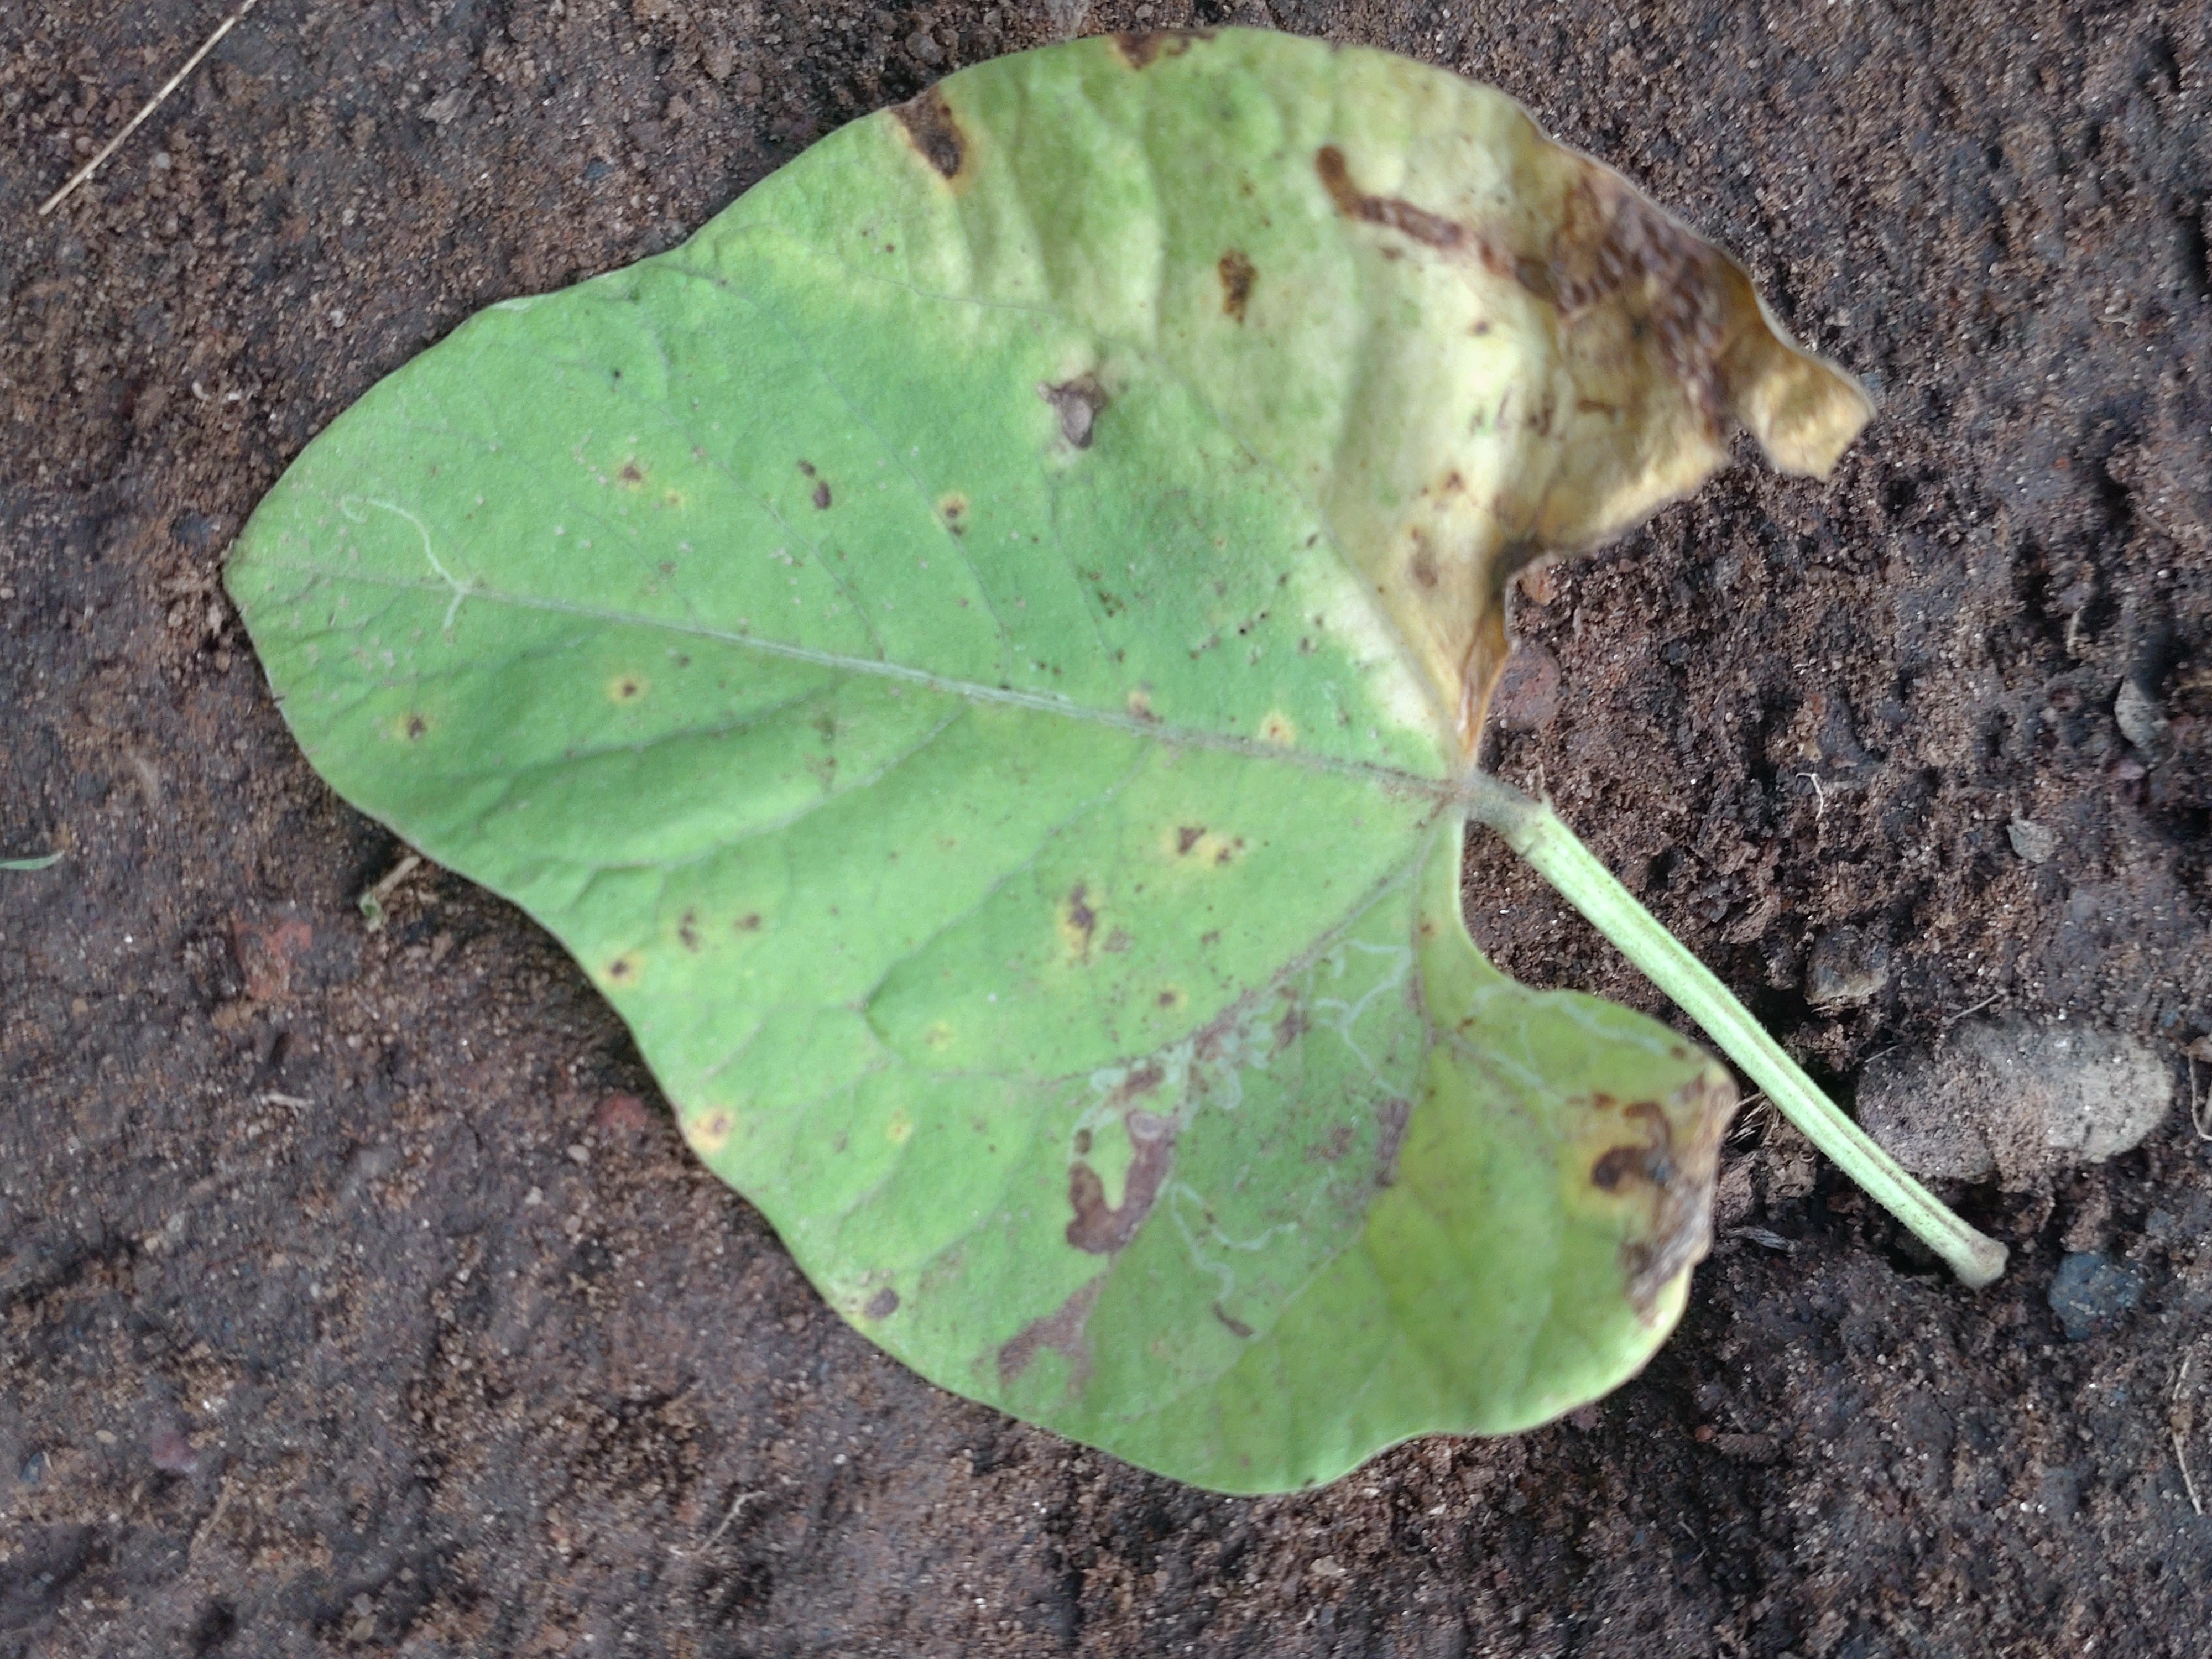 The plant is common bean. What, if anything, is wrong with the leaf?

anthracnose
